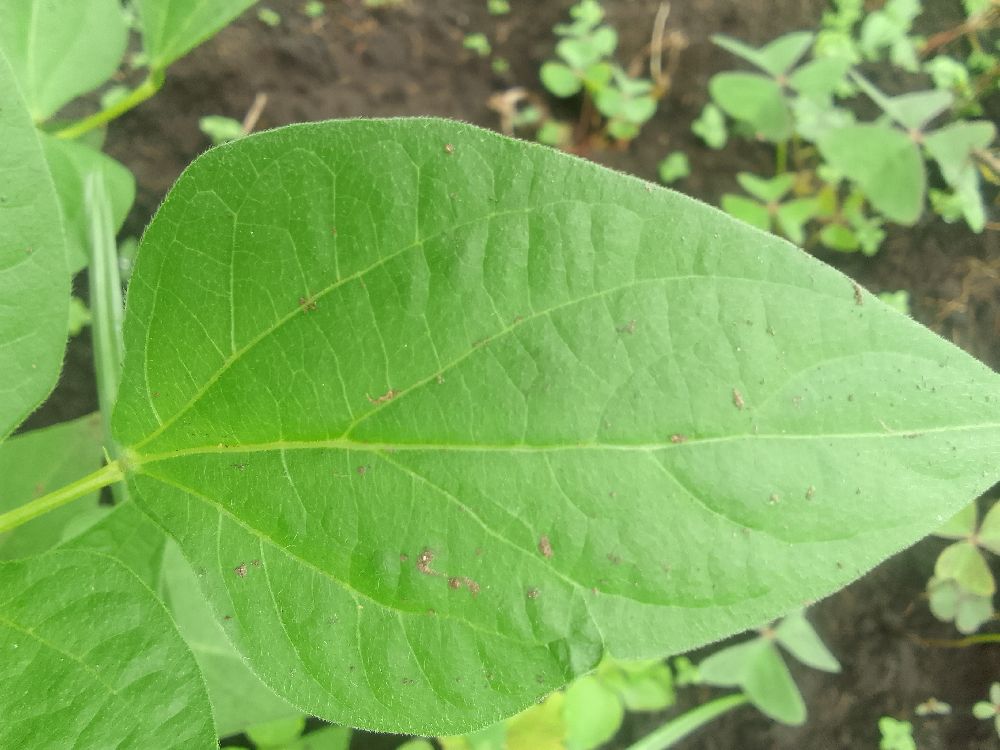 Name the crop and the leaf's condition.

common bean, healthy
